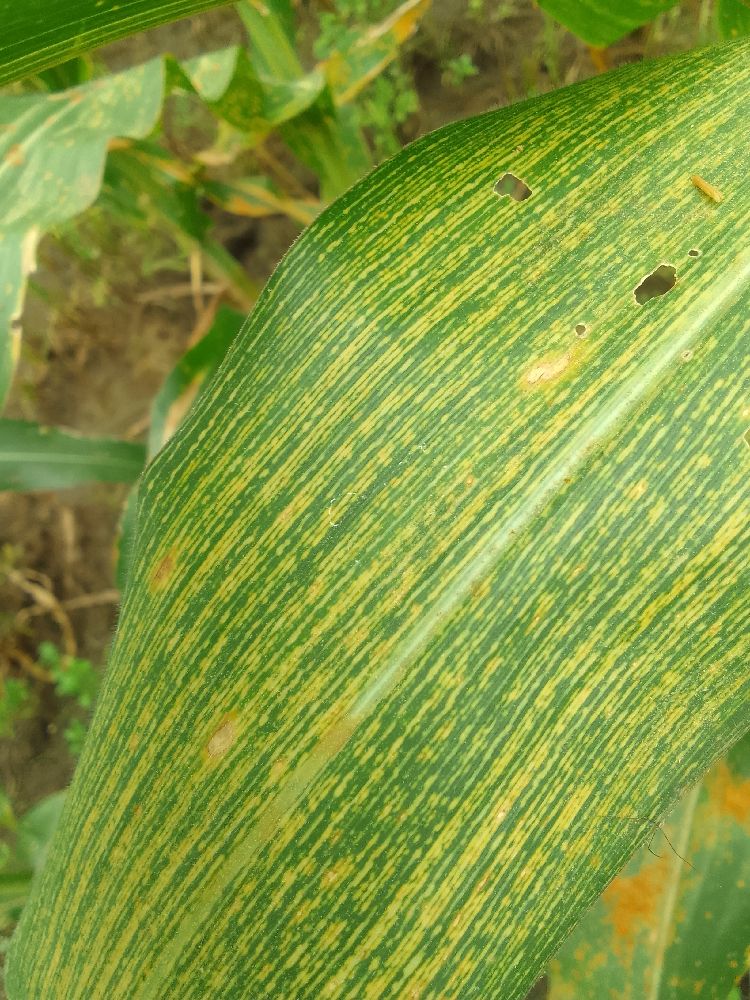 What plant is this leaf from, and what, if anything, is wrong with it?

maize, maize streak virus
